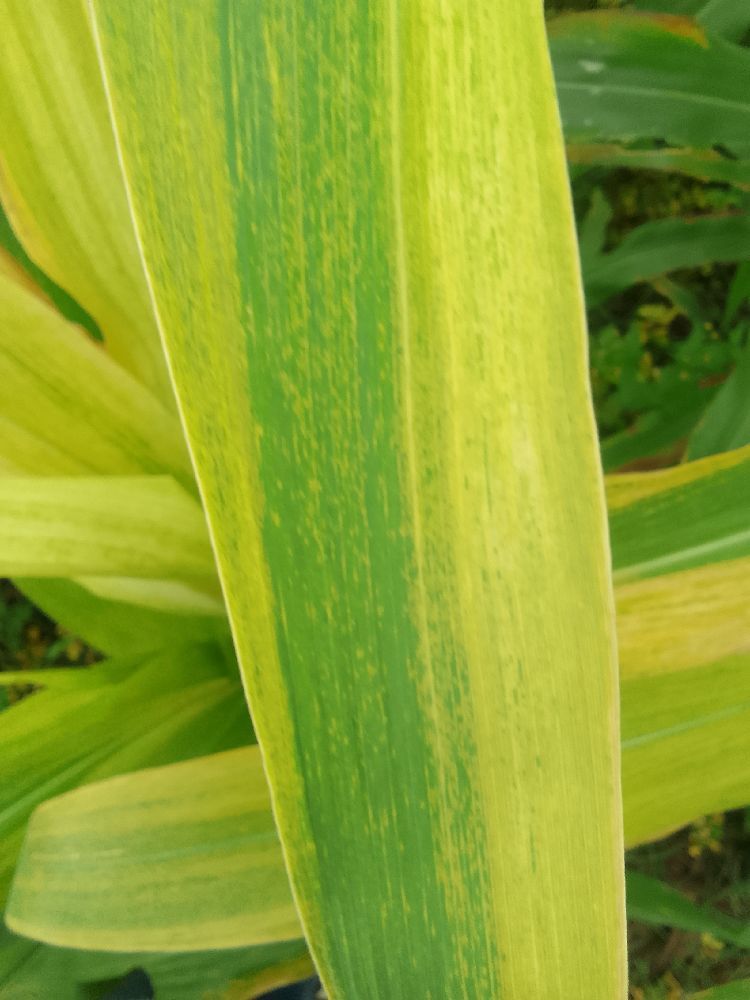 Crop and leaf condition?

maize, maize lethal necrosis
